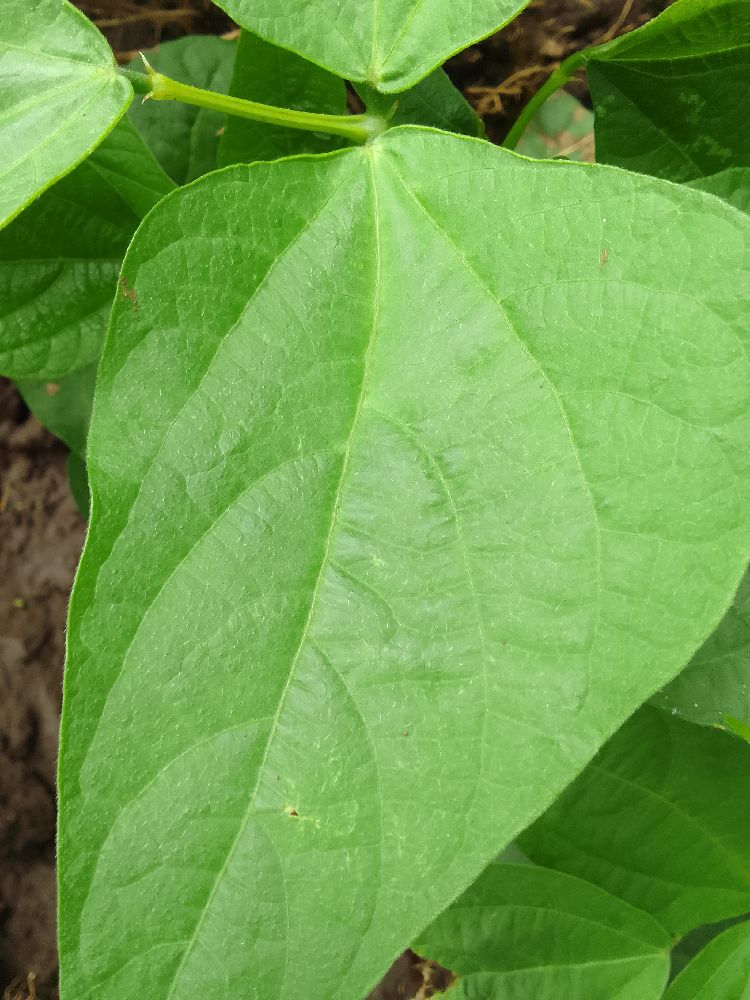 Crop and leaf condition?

common bean, healthy
